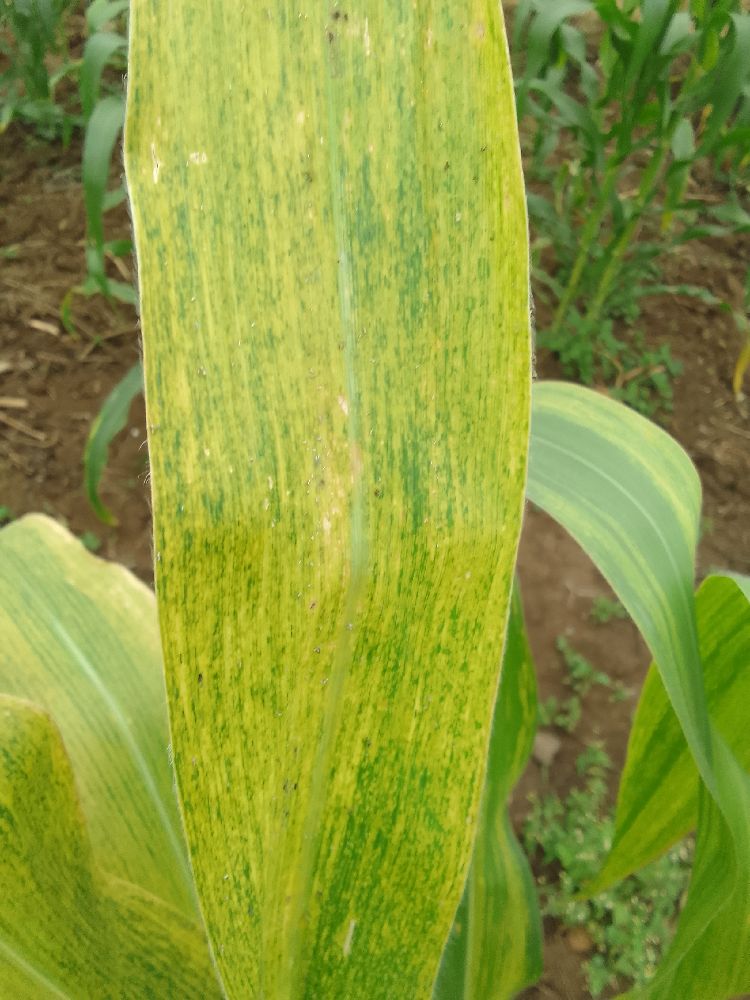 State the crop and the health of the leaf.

maize, maize lethal necrosis
